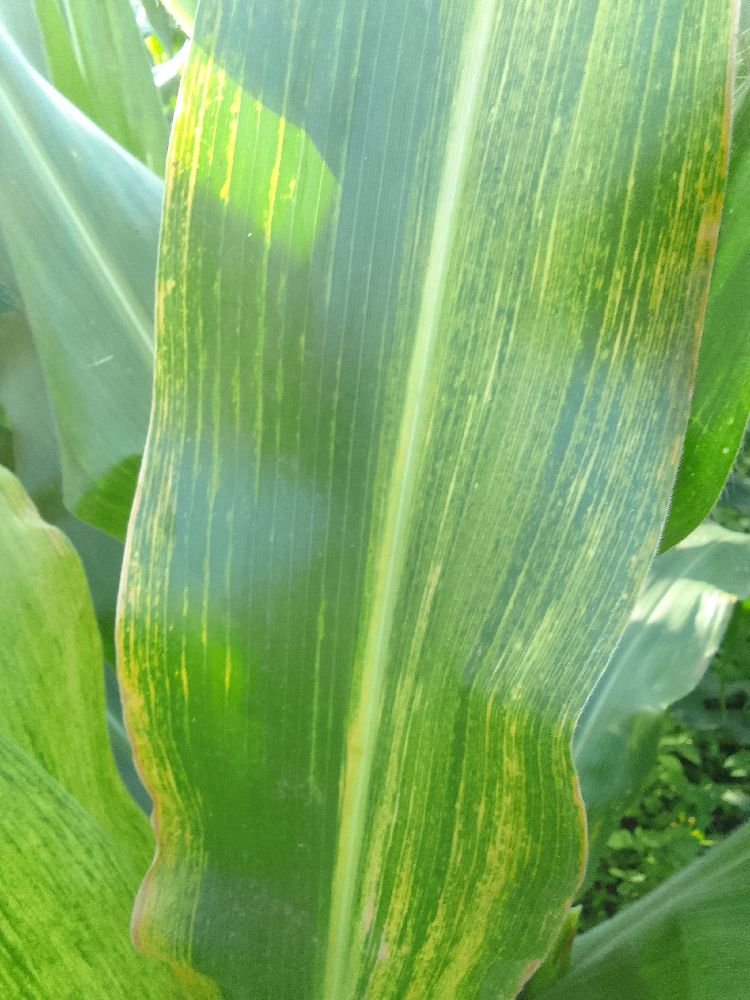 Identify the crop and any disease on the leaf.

maize, maize lethal necrosis
